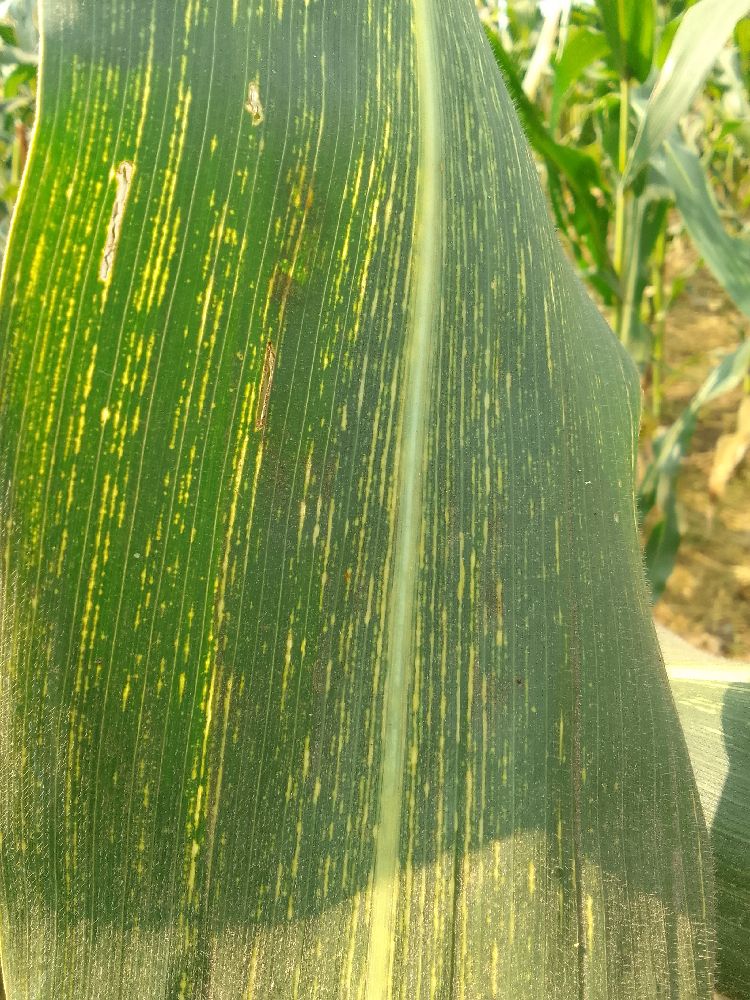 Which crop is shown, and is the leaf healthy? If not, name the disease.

maize, maize streak virus
